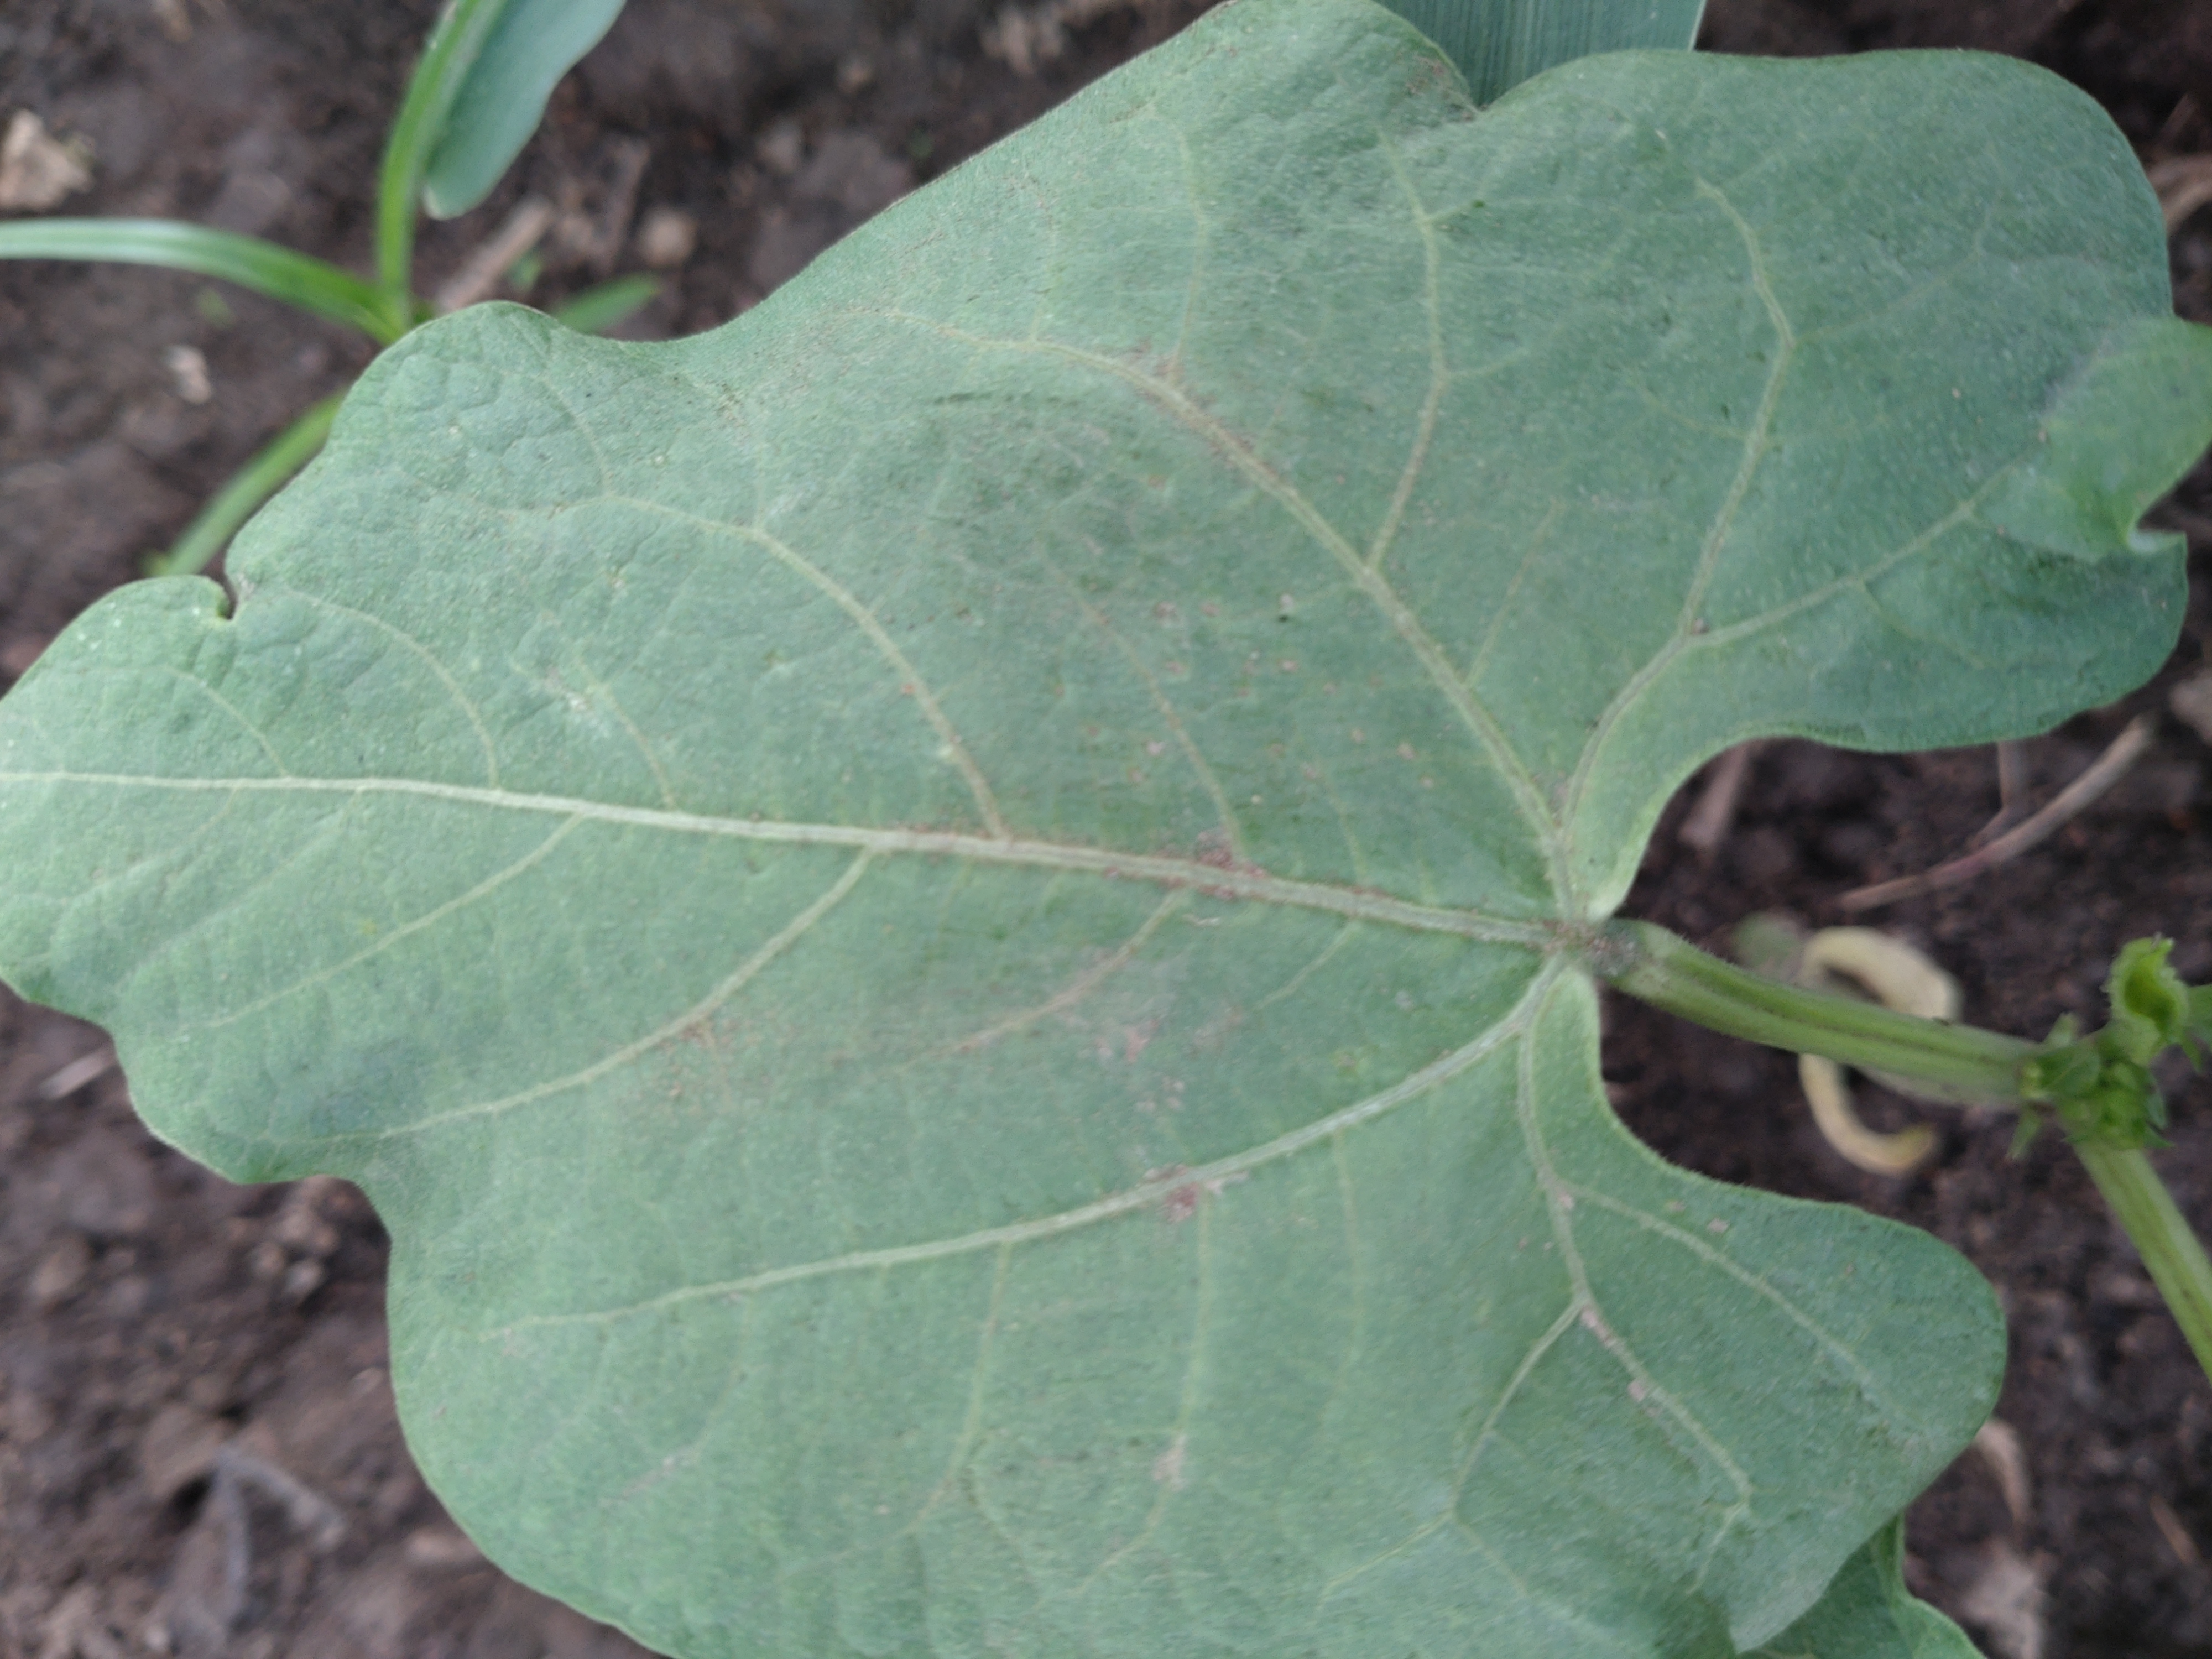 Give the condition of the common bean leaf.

healthy
